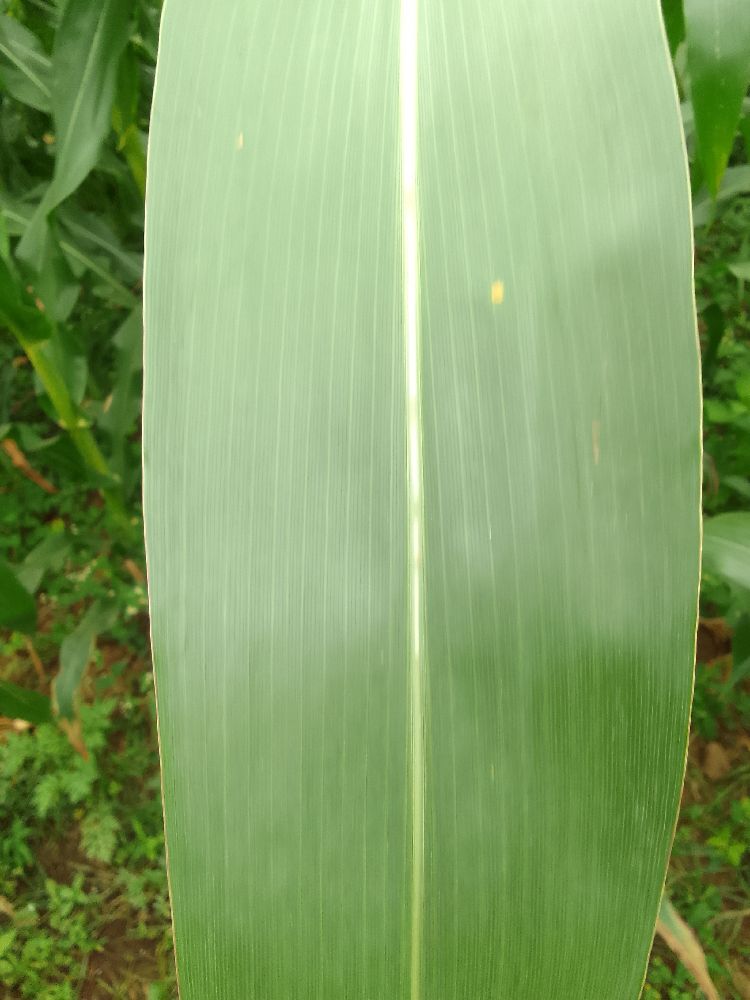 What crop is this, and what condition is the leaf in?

maize, healthy
